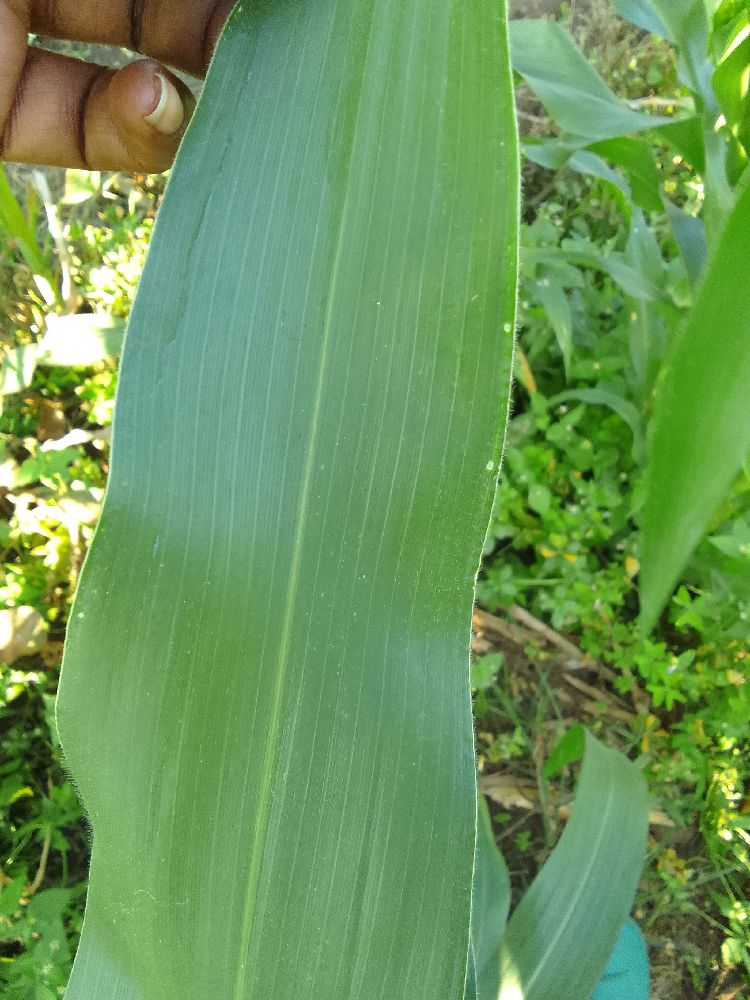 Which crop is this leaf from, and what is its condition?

maize, healthy
